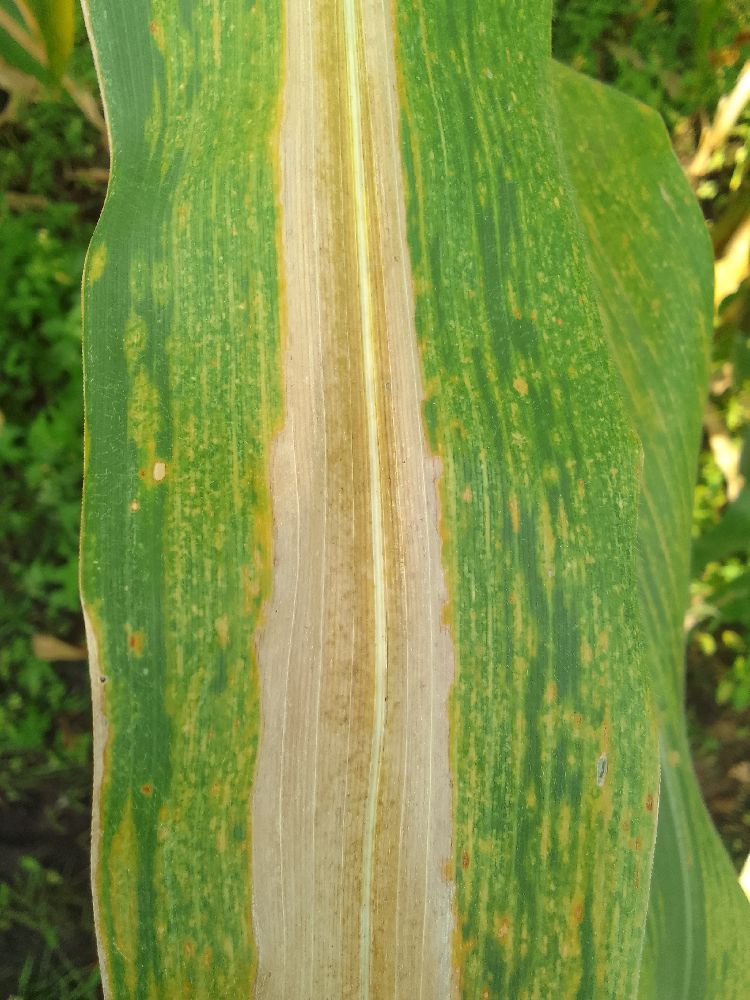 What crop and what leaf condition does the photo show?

maize, maize lethal necrosis
